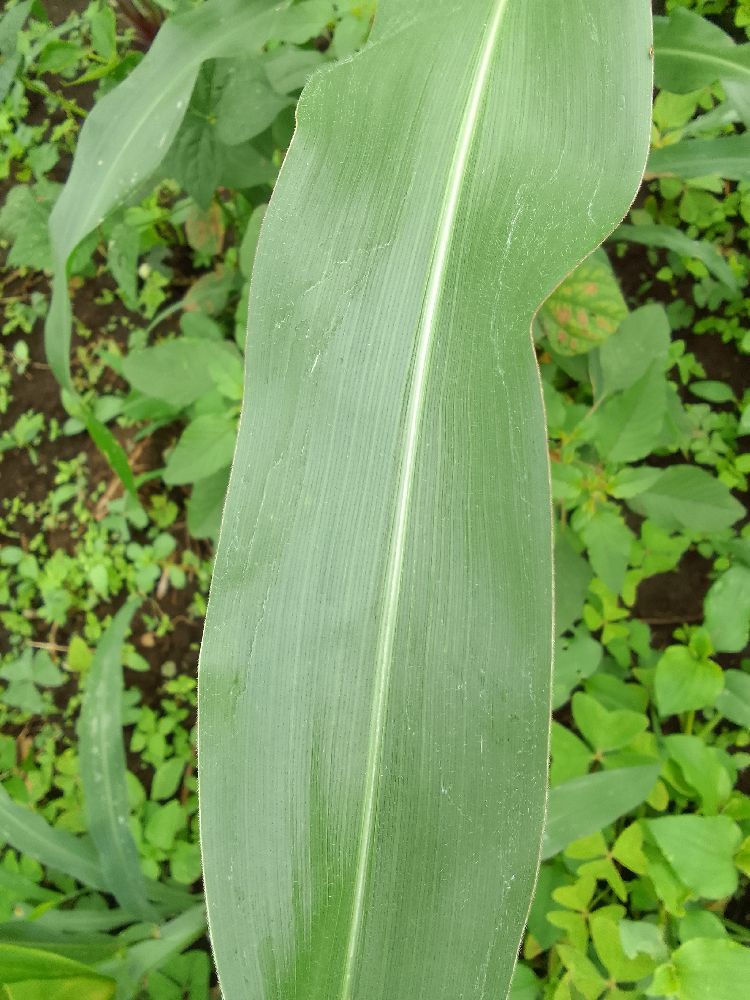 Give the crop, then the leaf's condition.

maize, healthy
